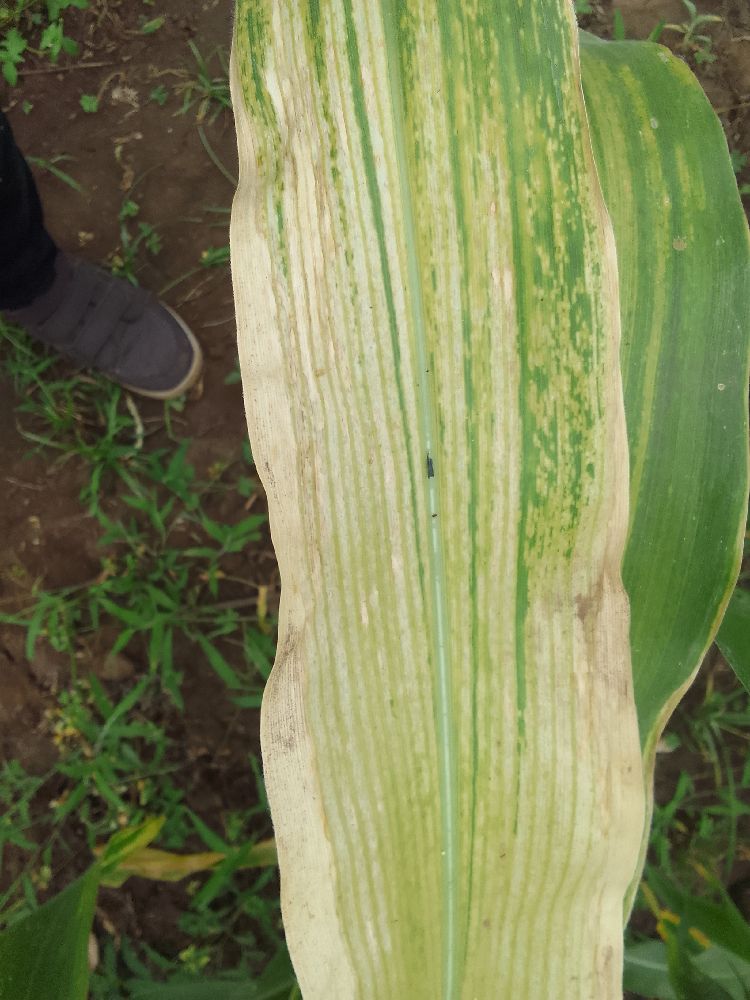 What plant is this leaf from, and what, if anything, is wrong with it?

maize, maize lethal necrosis
